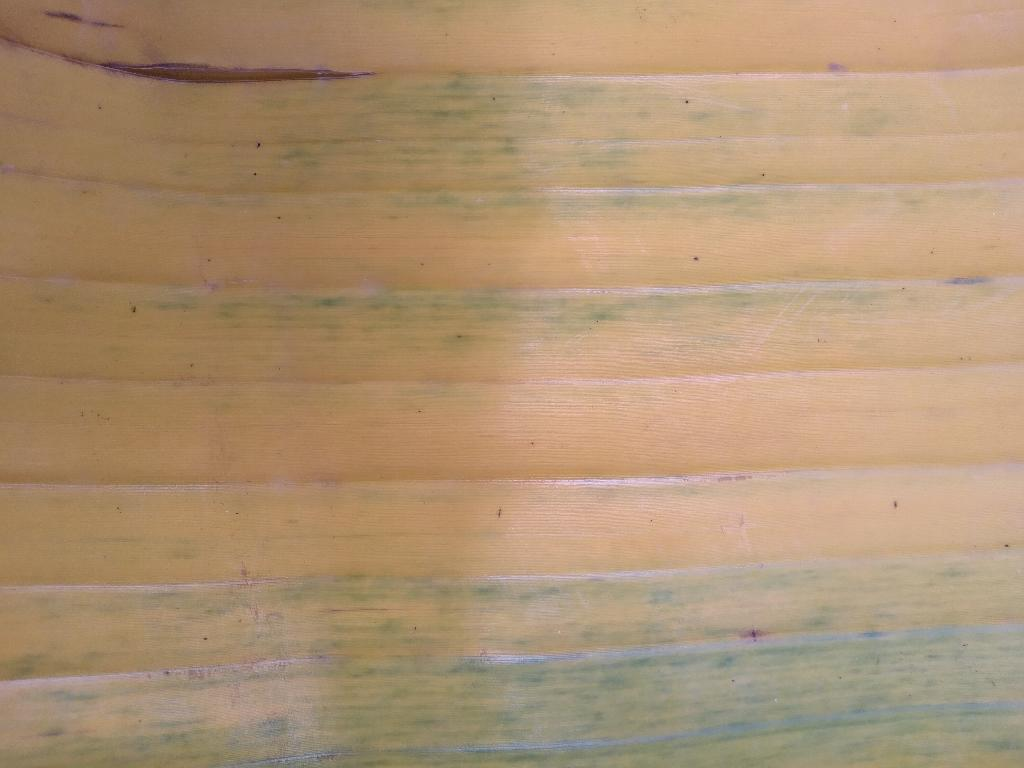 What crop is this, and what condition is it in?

banana, fusarium wilt race 1
